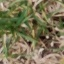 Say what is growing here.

grass
